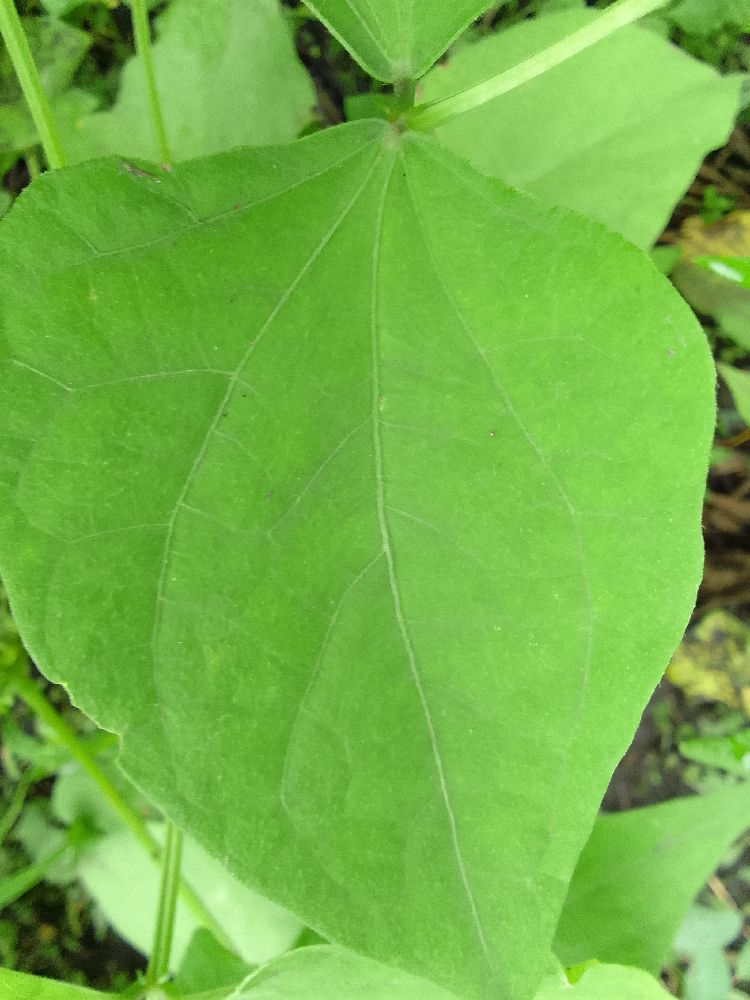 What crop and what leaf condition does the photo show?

common bean, healthy
